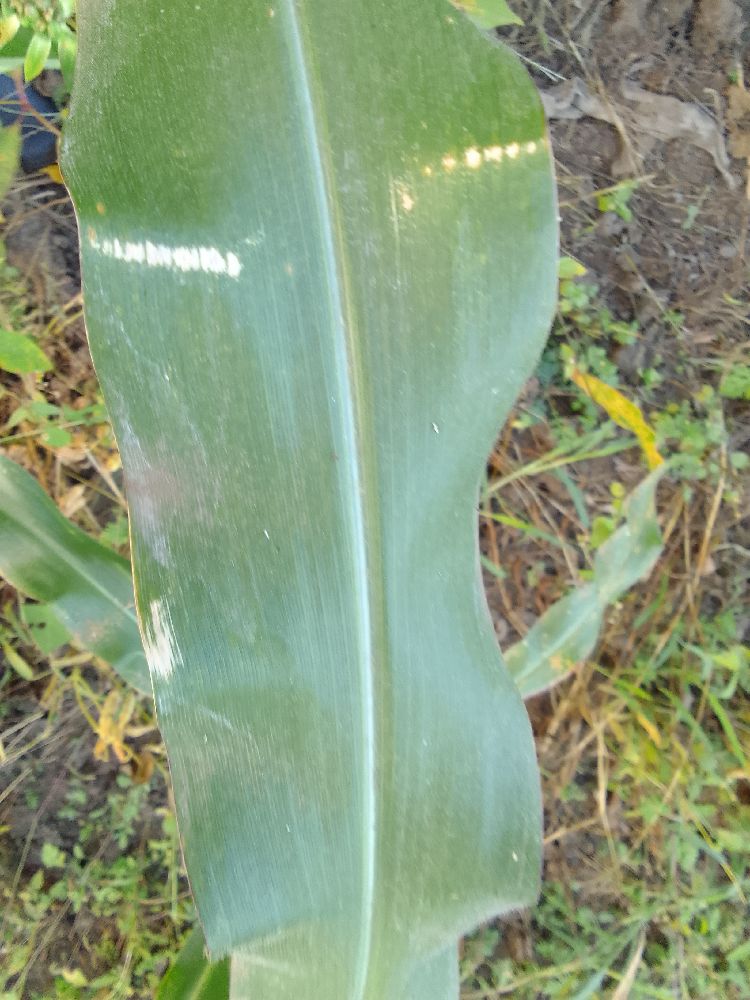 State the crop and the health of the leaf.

maize, healthy
